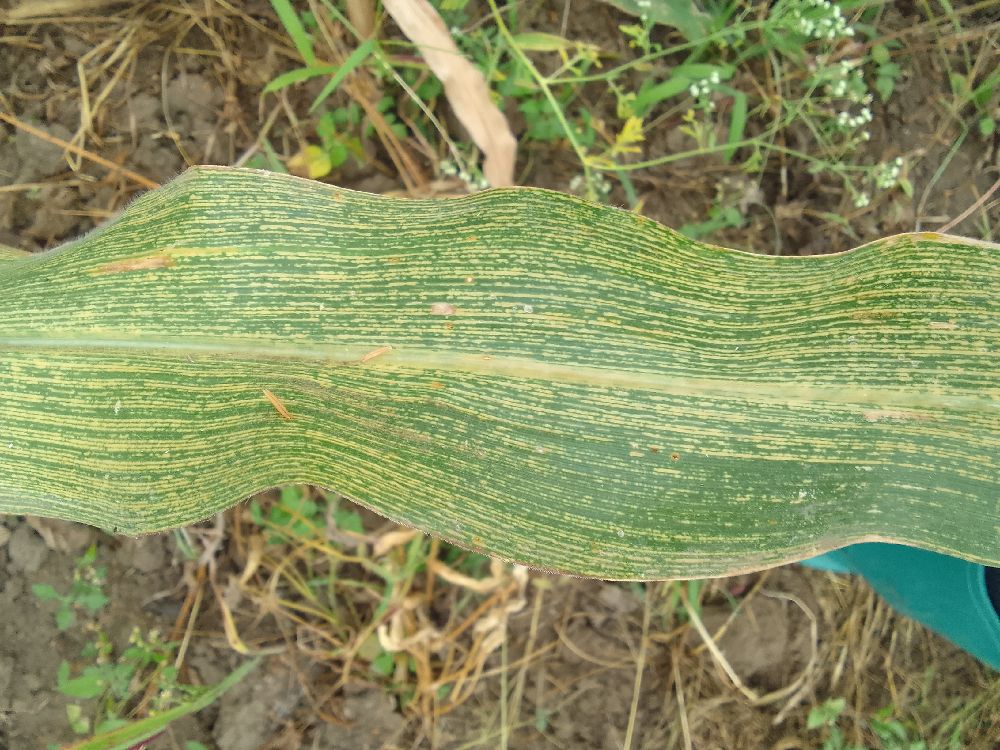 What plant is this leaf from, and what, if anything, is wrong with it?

maize, maize streak virus
